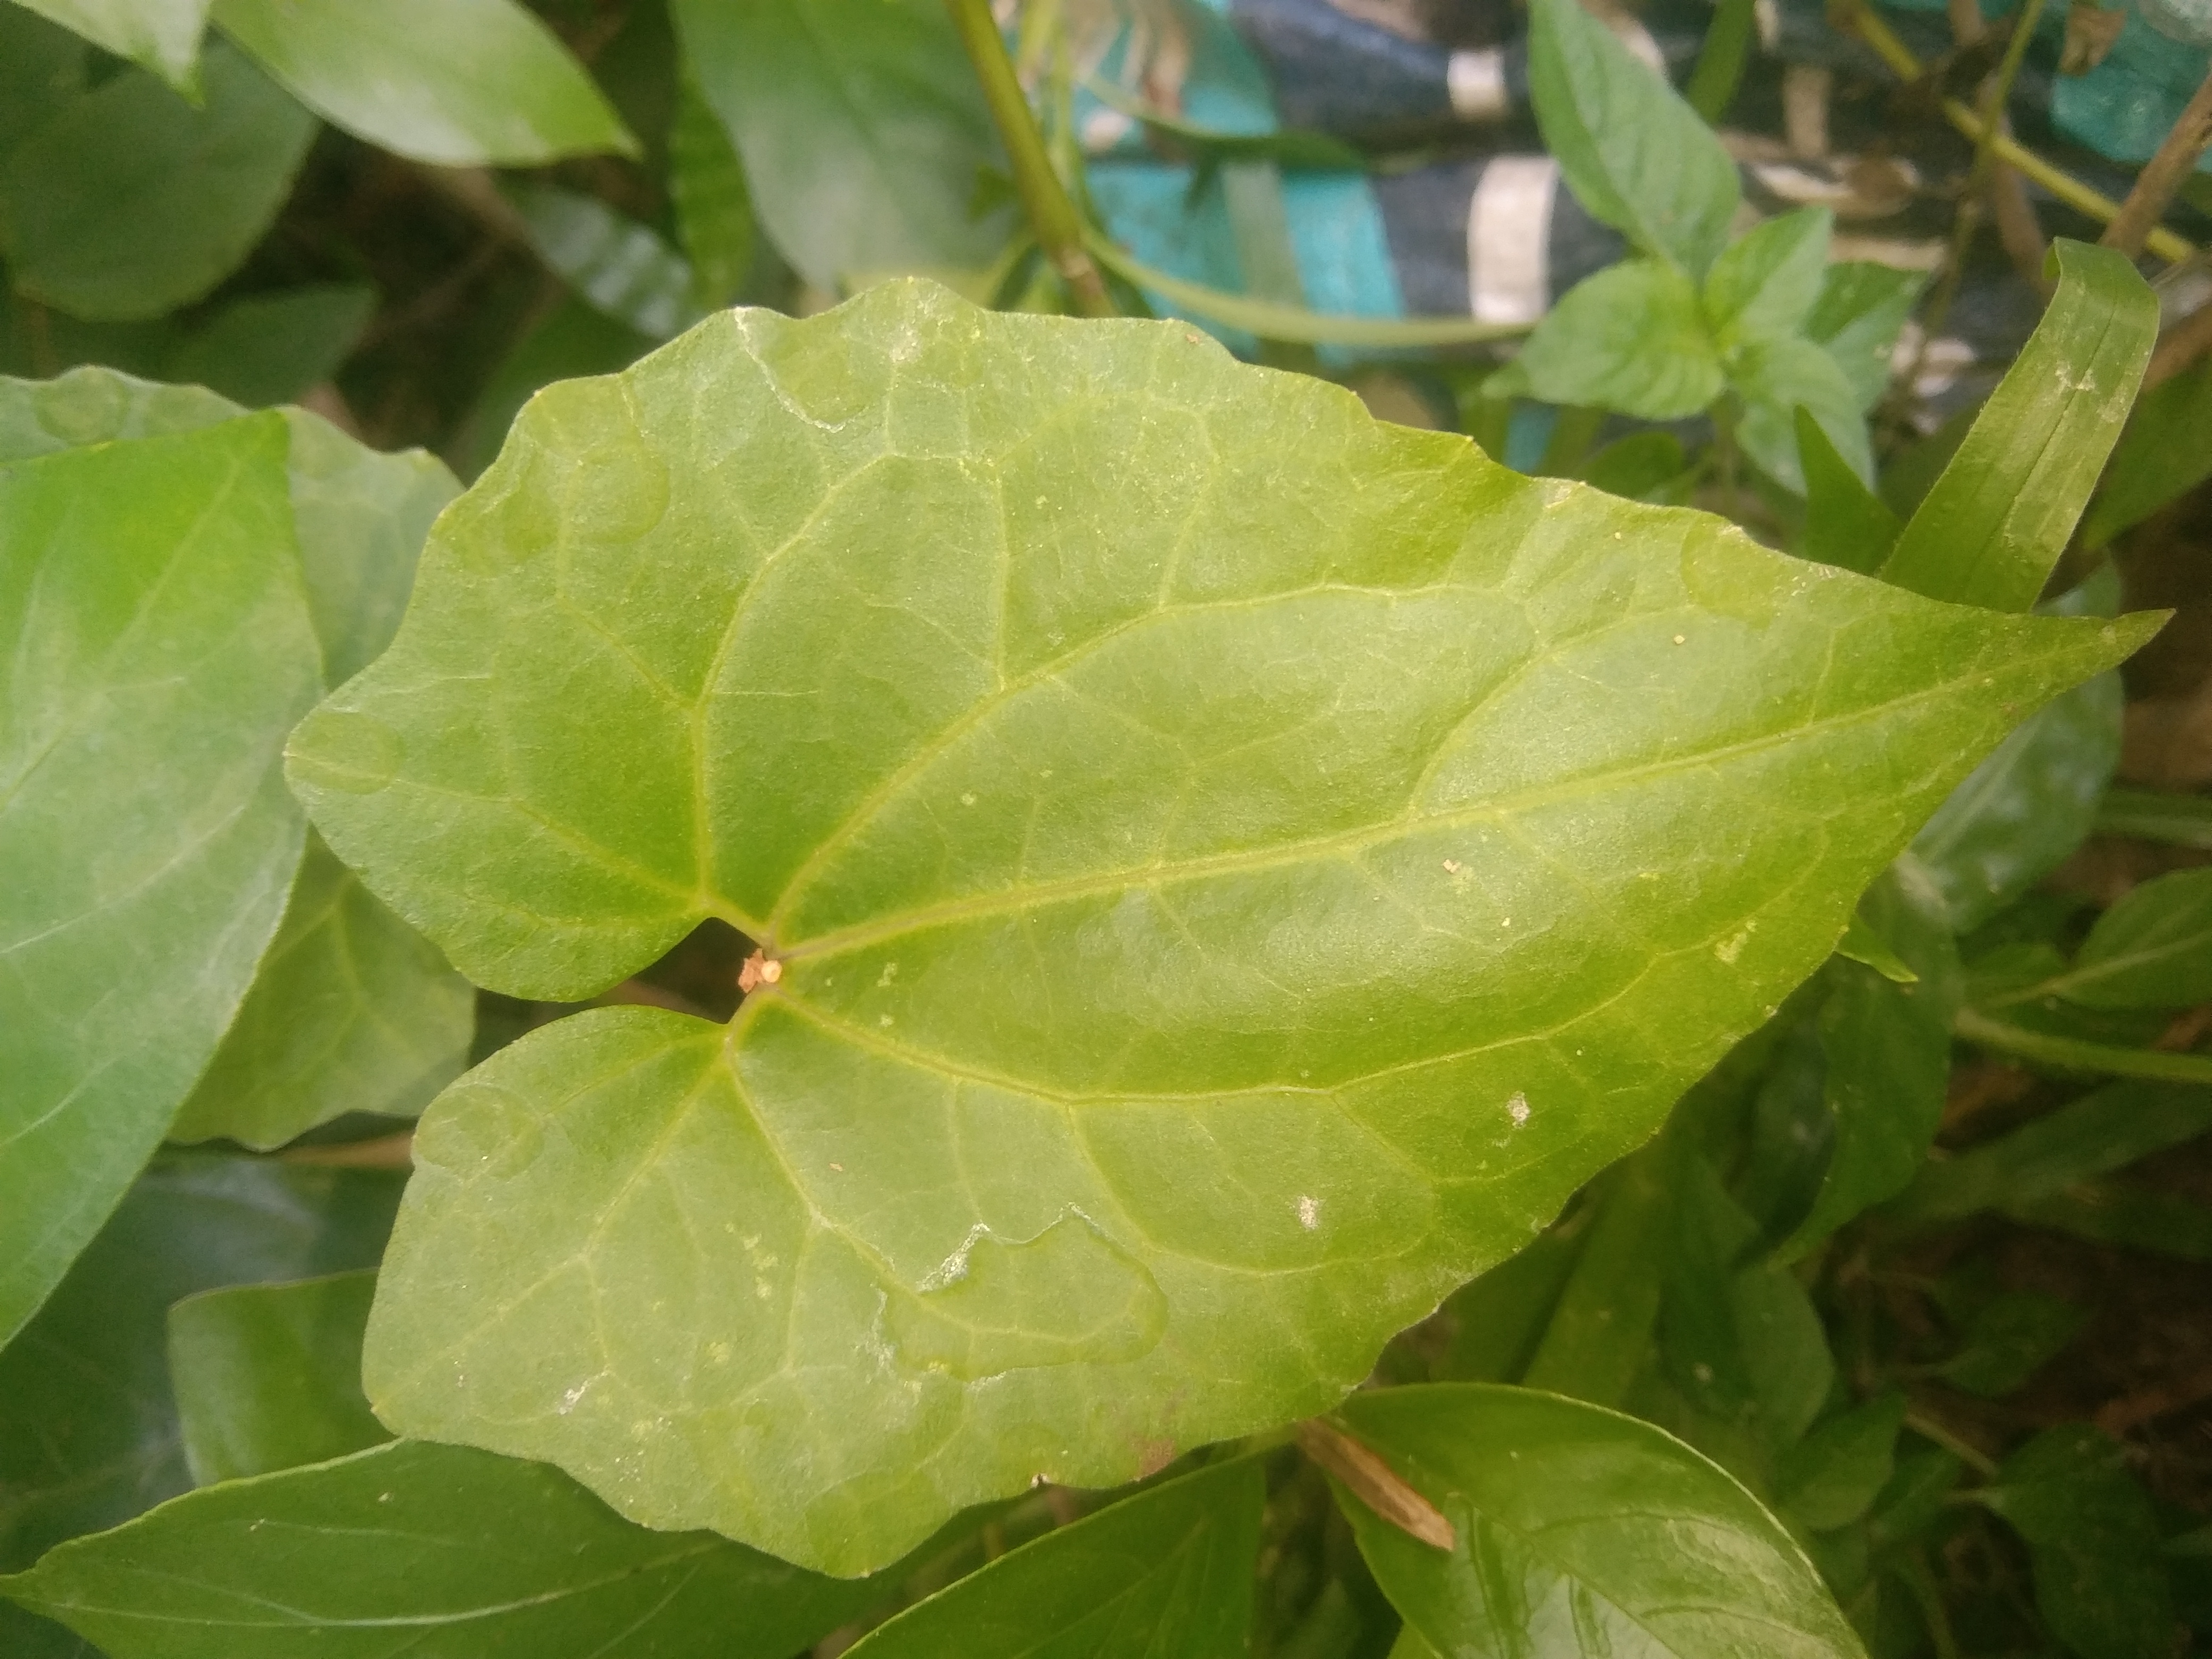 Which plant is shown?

bitter vine
